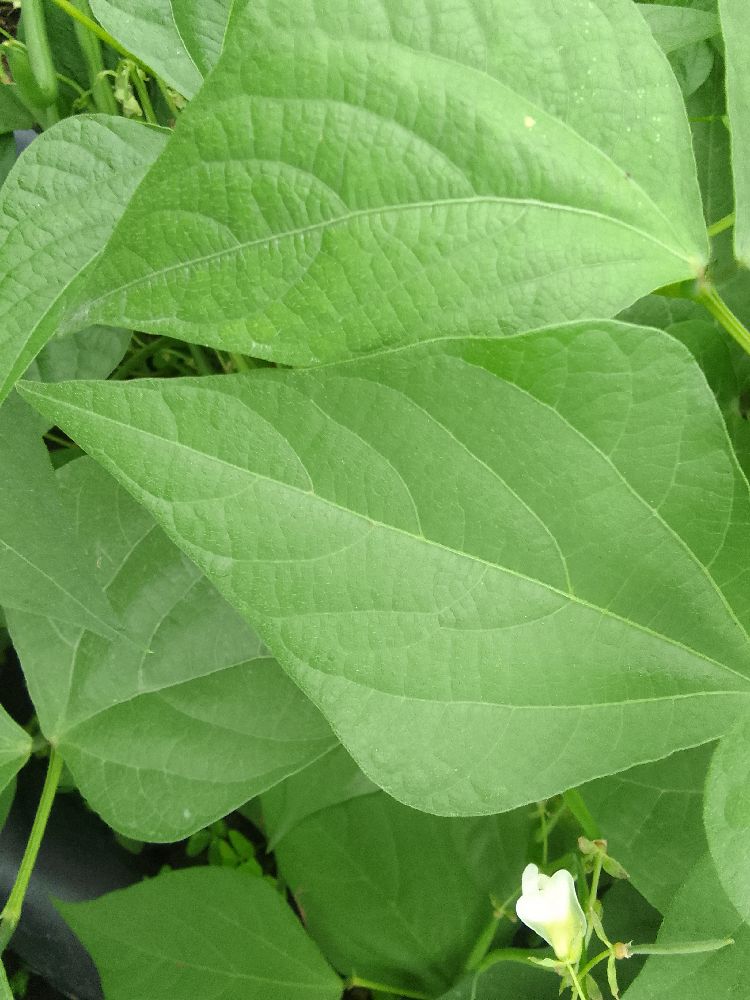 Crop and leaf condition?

common bean, healthy
